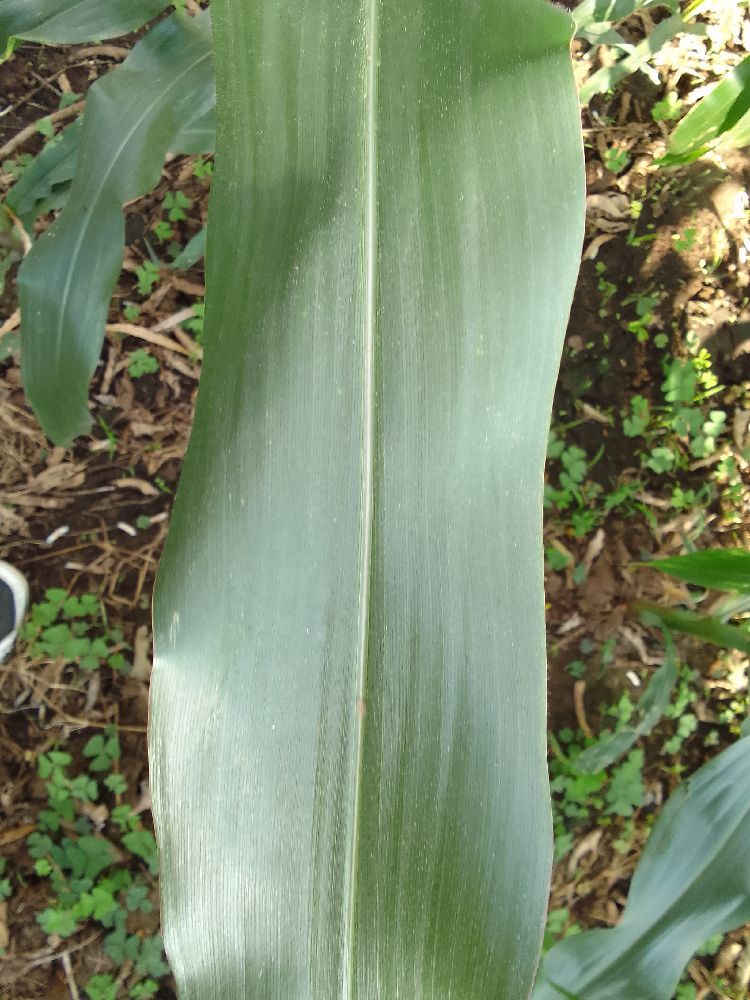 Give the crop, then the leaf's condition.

maize, healthy
